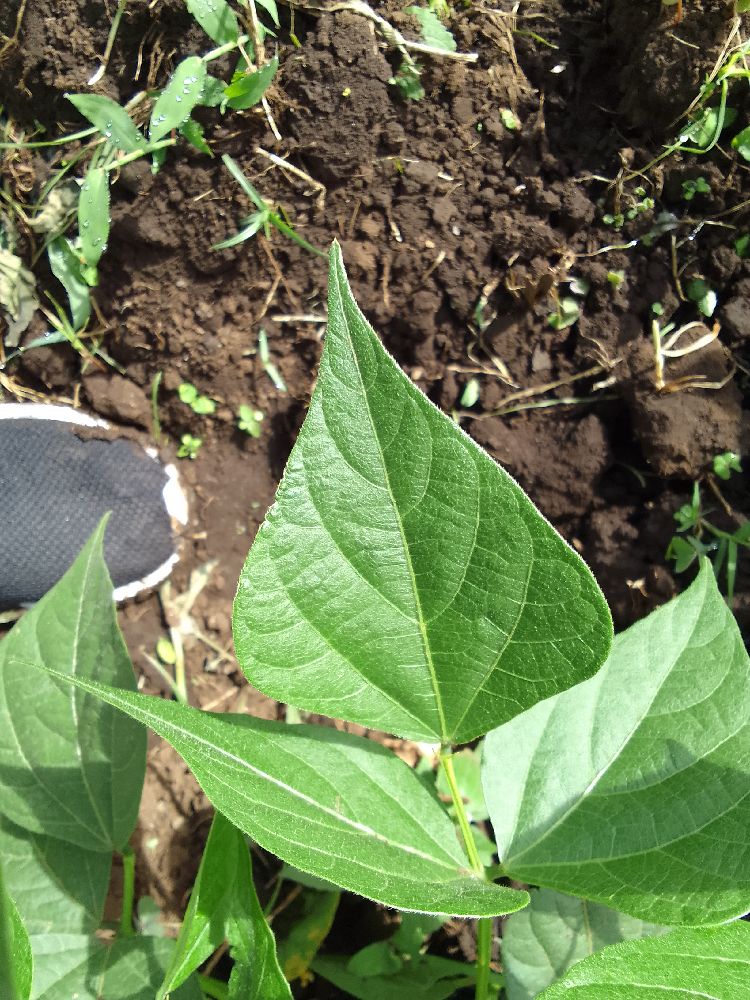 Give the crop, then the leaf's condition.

common bean, healthy
